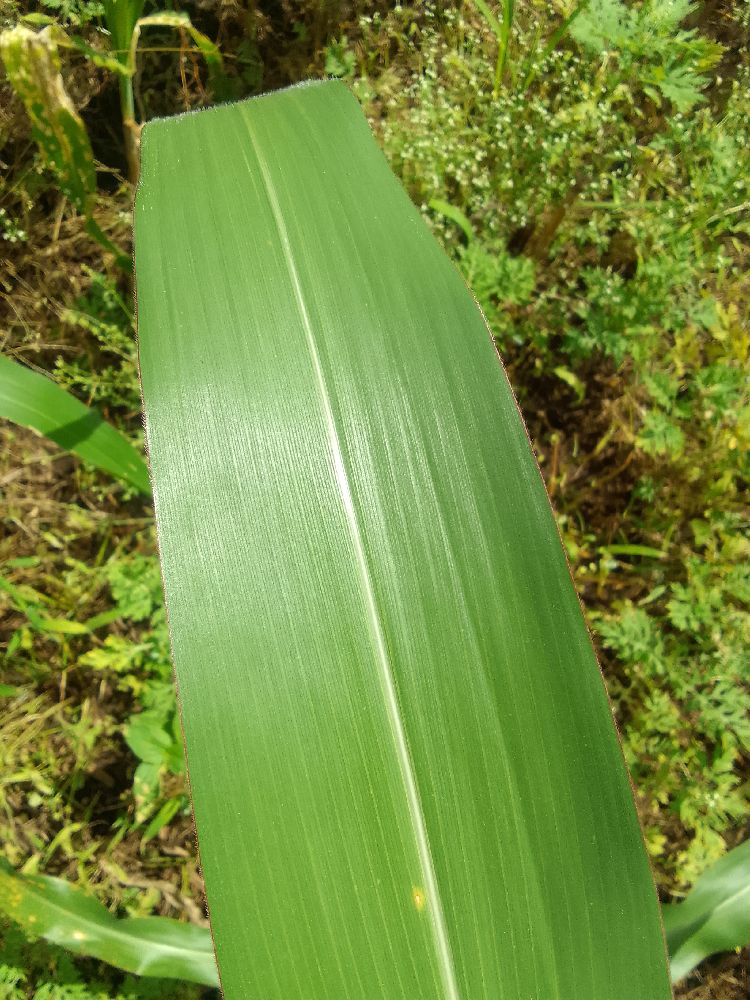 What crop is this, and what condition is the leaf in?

maize, healthy
